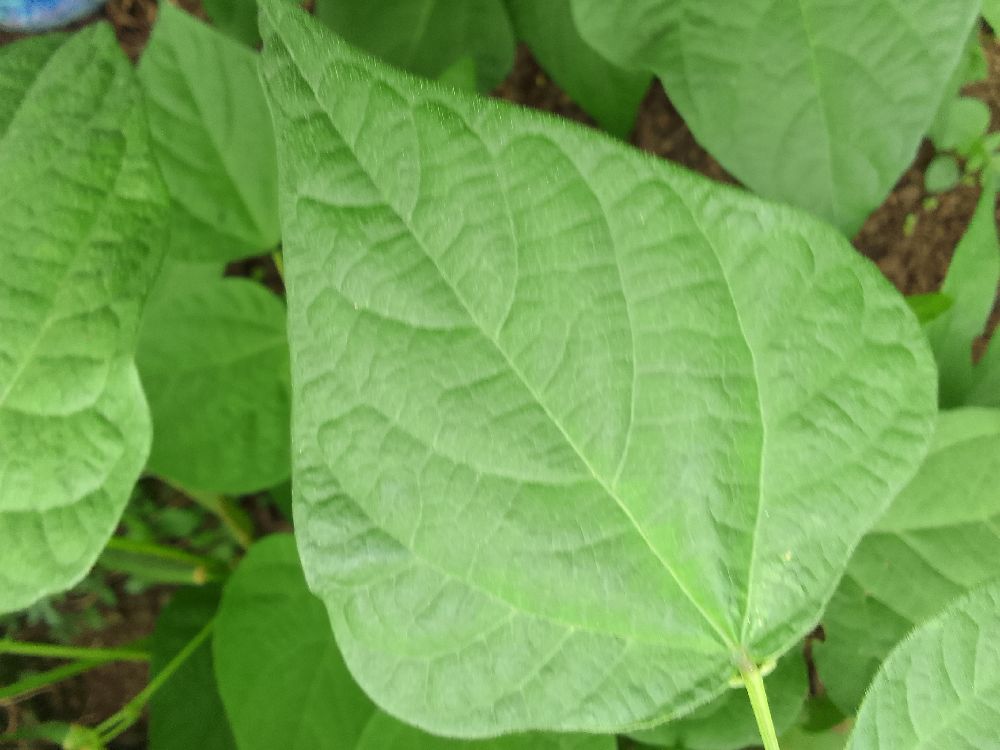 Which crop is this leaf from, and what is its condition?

common bean, healthy
